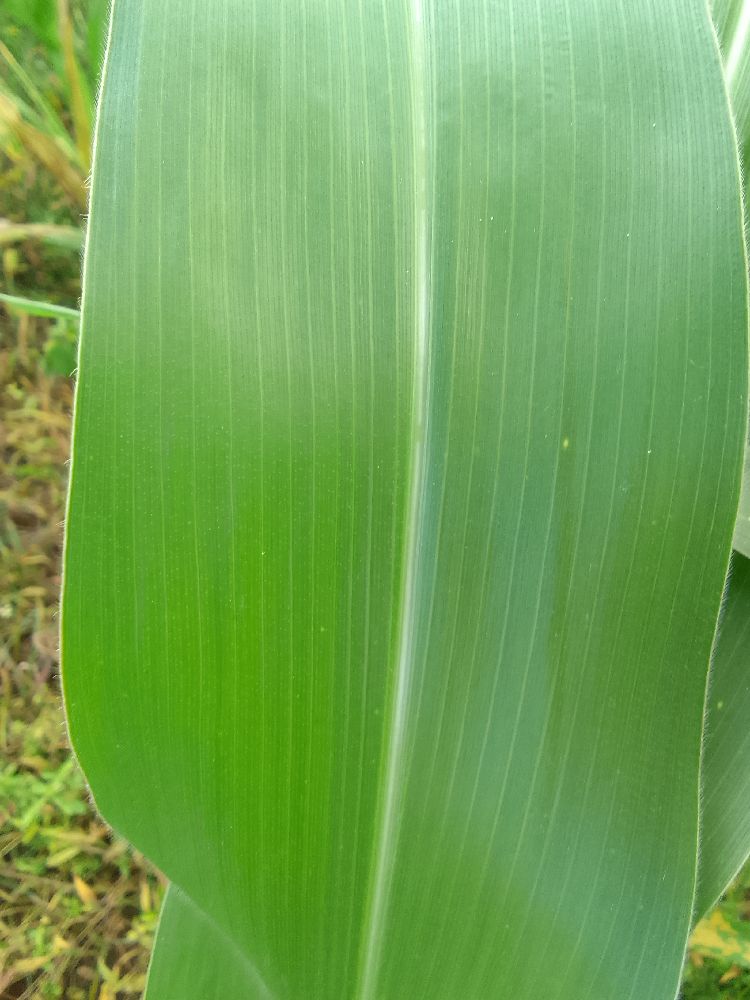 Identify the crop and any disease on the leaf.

maize, healthy
